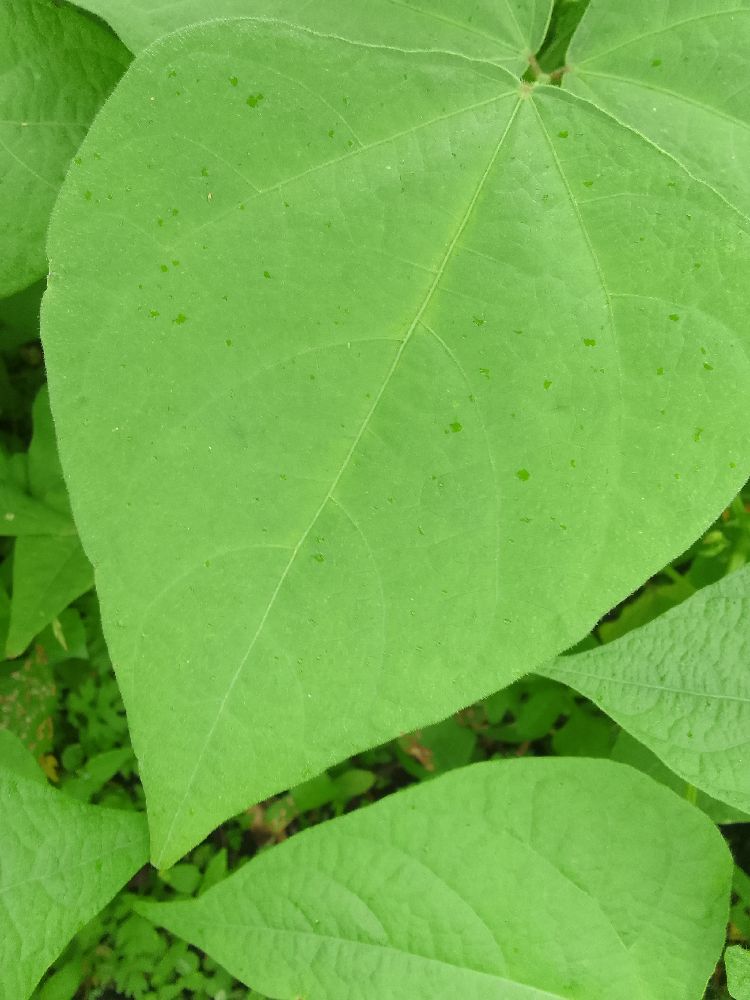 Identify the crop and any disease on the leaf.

common bean, healthy
